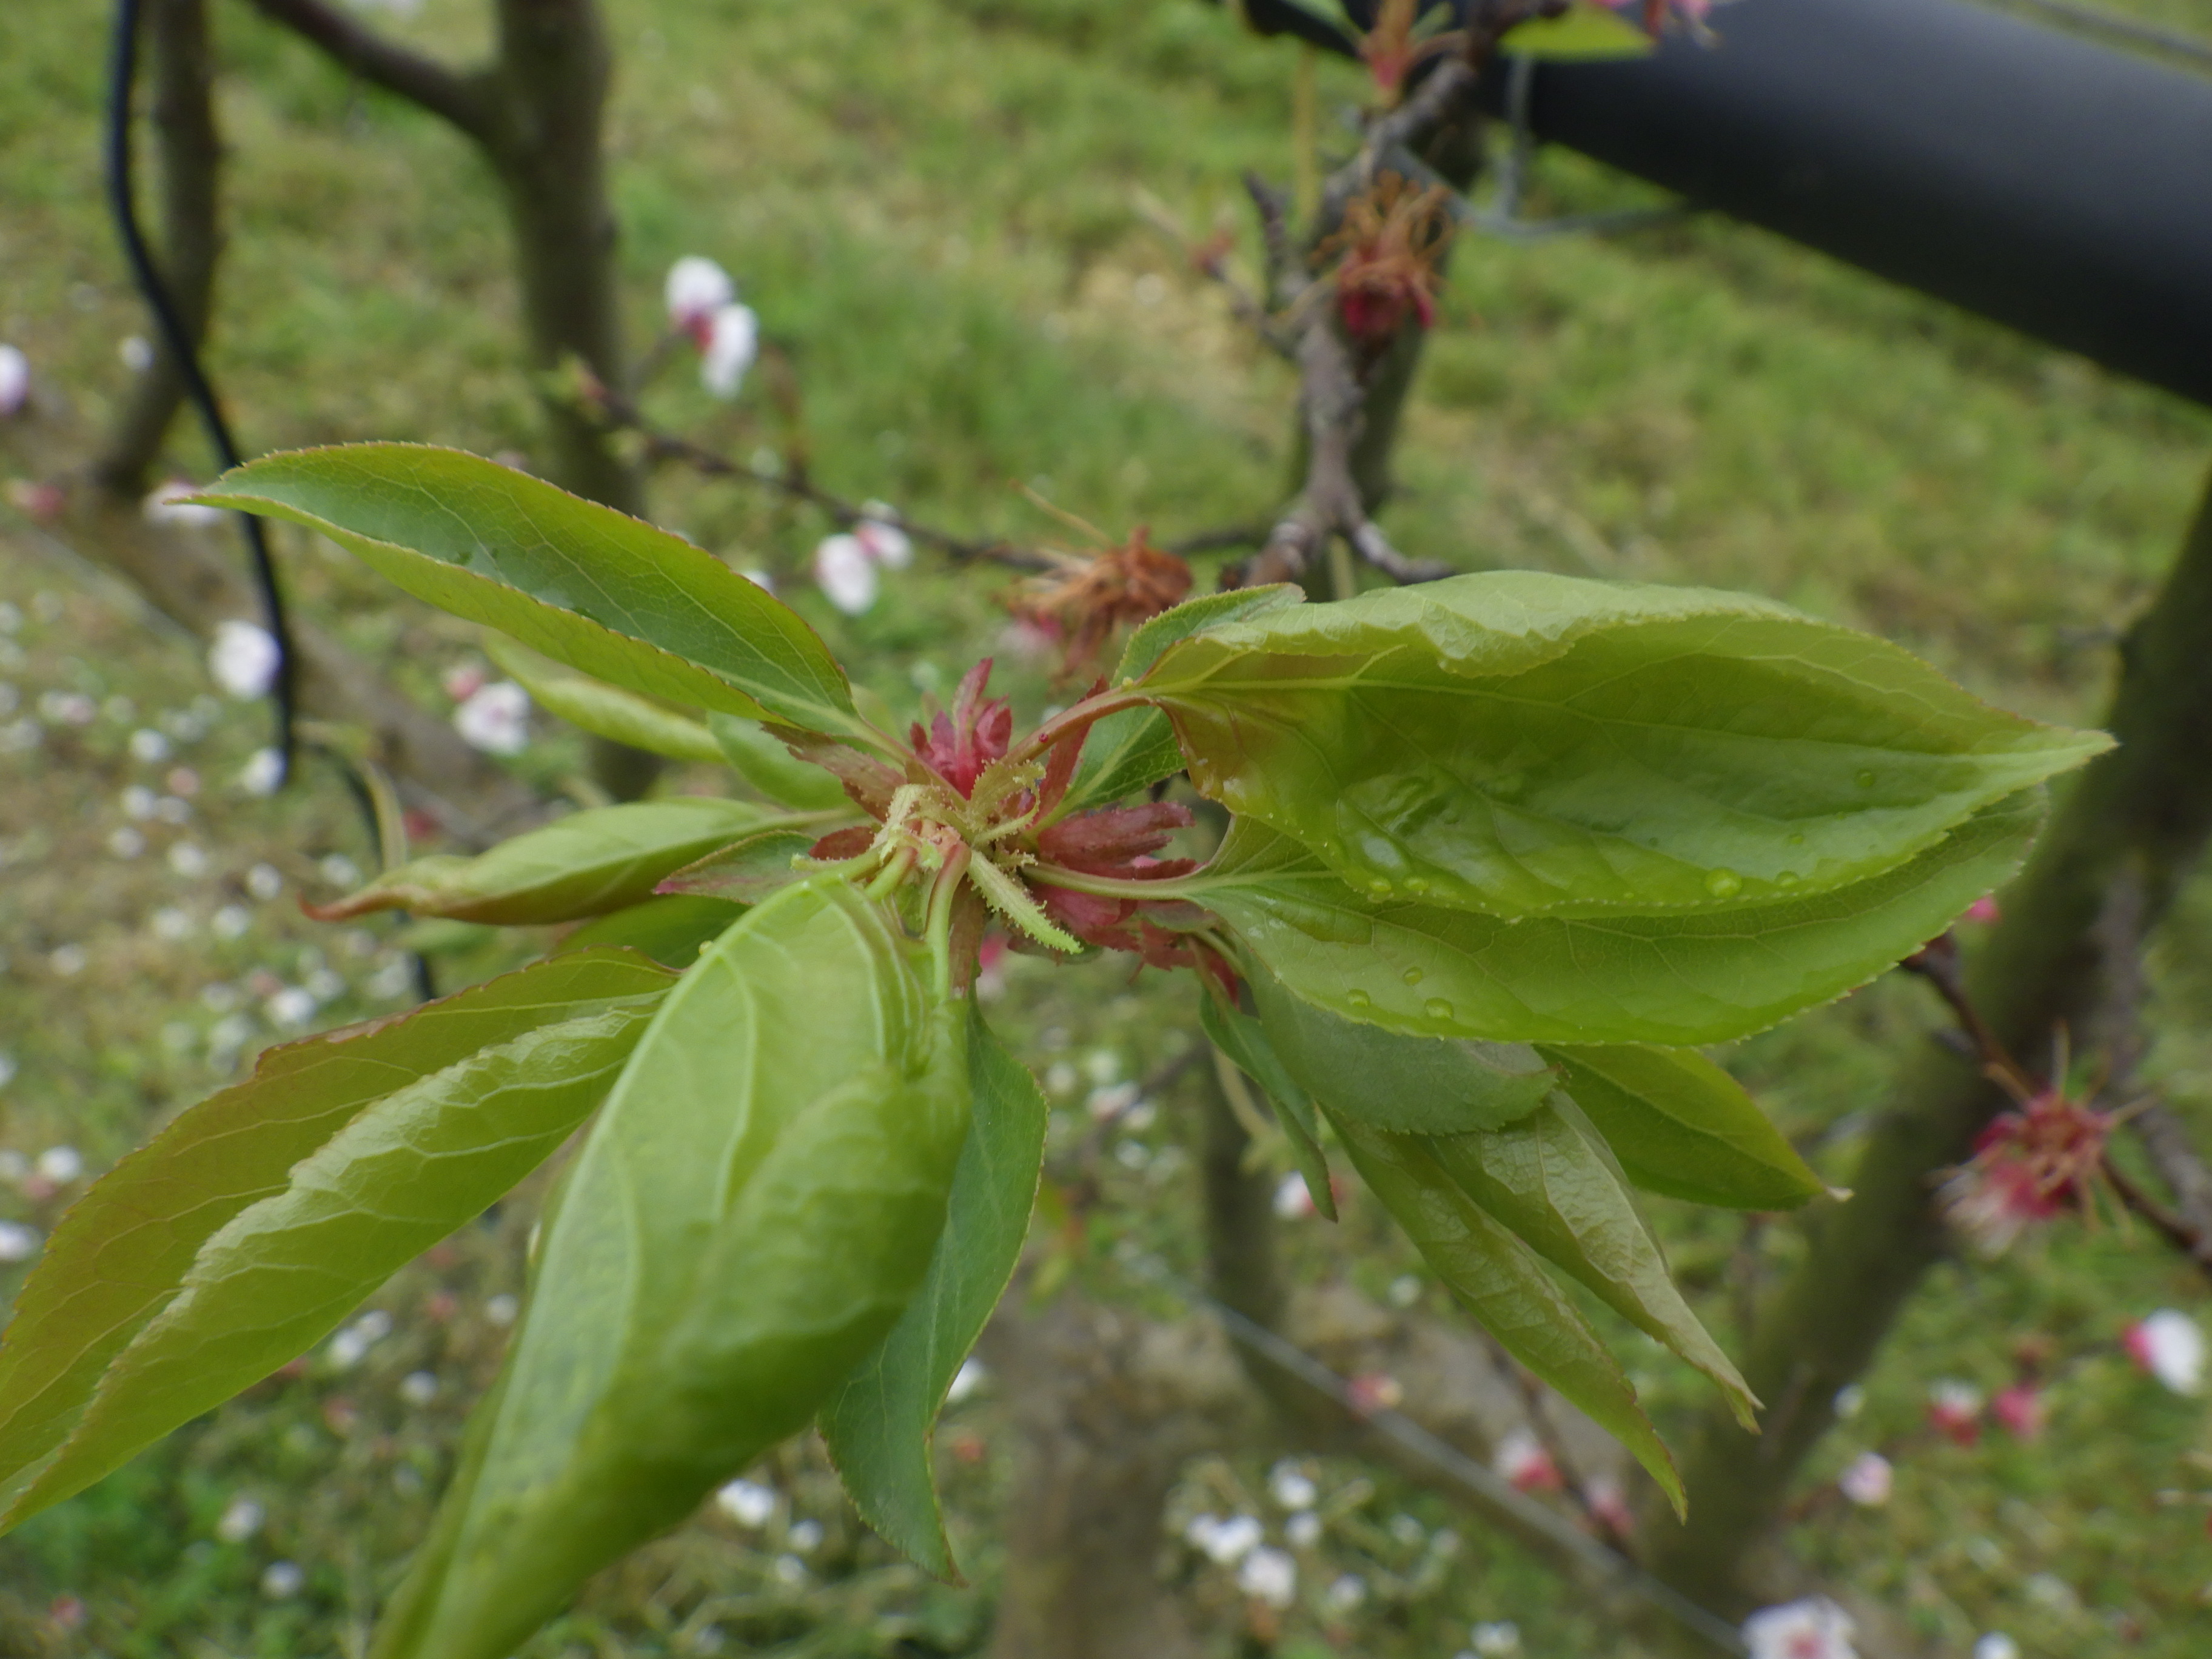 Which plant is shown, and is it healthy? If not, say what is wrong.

apricot, healthy
